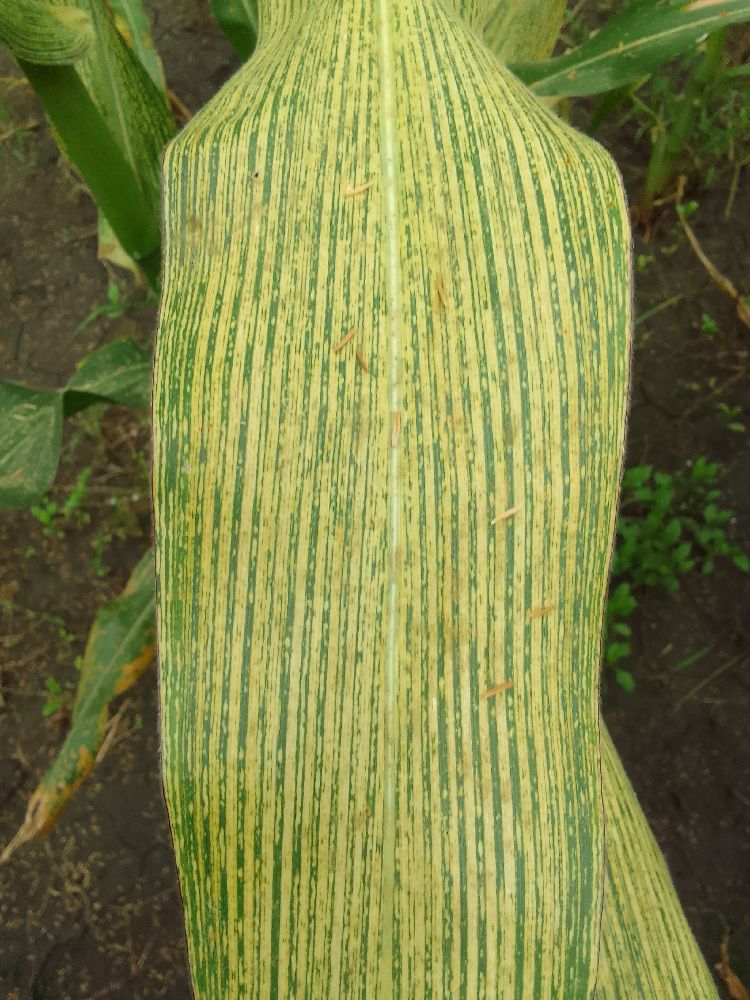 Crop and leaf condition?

maize, maize streak virus
